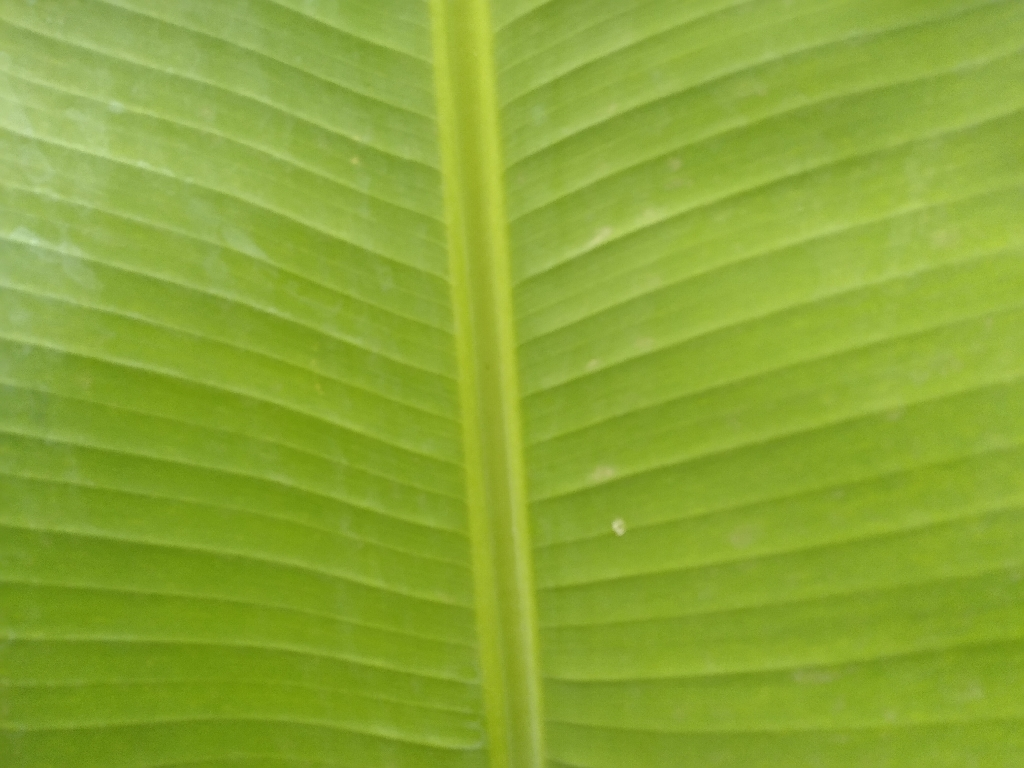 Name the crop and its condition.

banana, healthy
